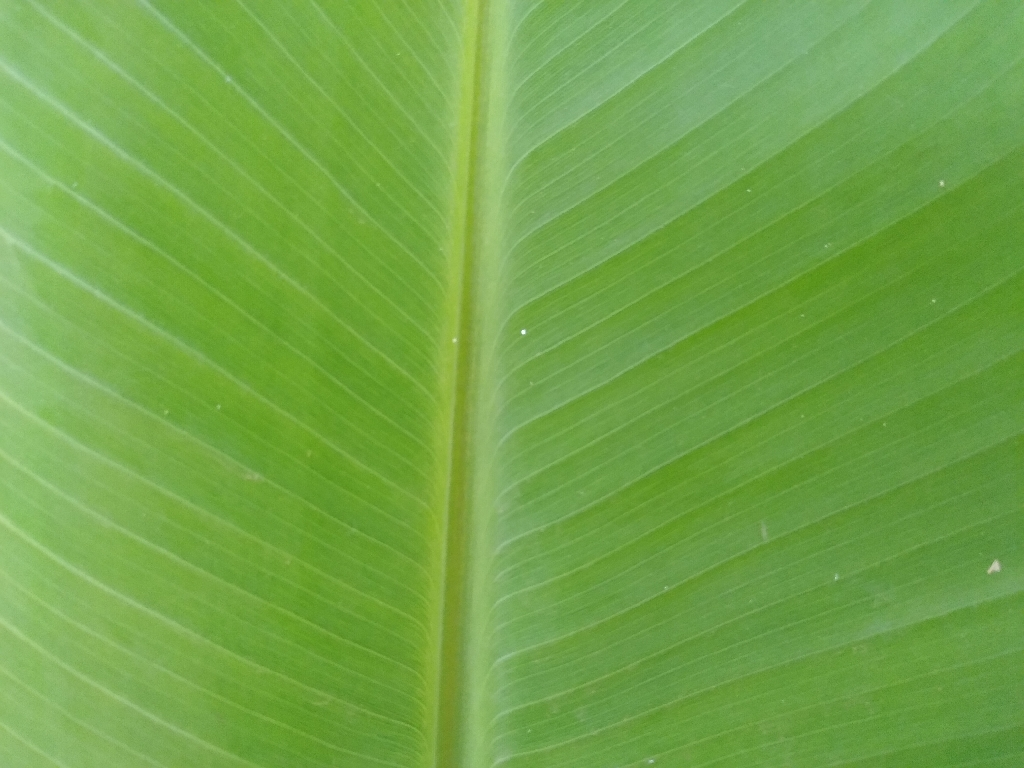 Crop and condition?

banana, healthy
